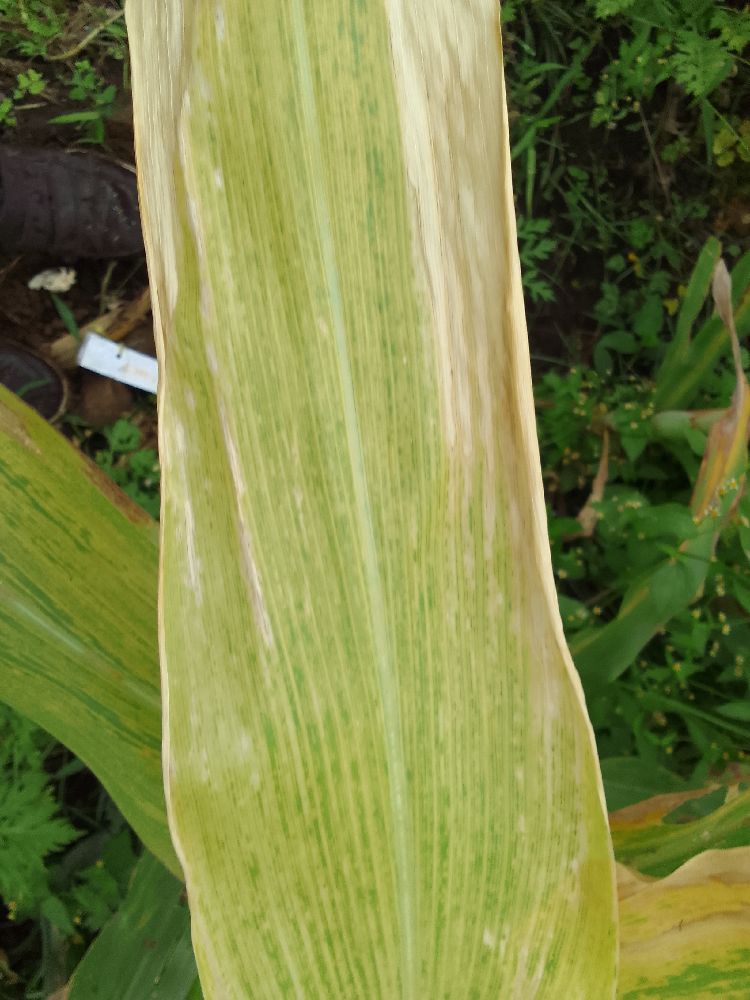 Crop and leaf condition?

maize, maize lethal necrosis
